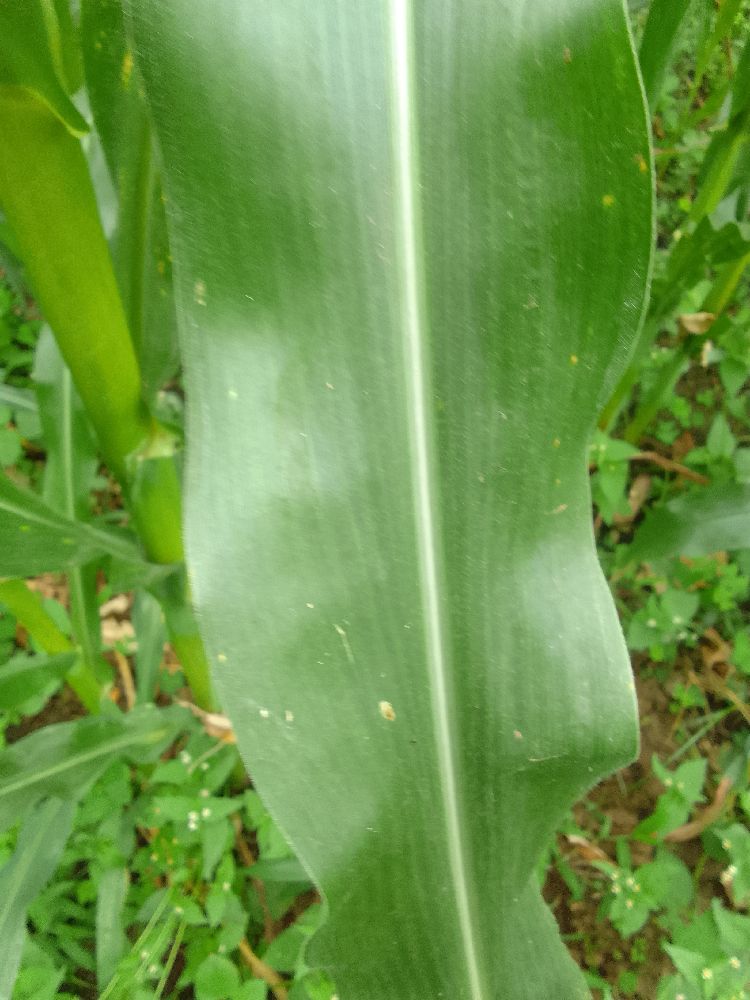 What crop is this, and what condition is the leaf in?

maize, healthy
